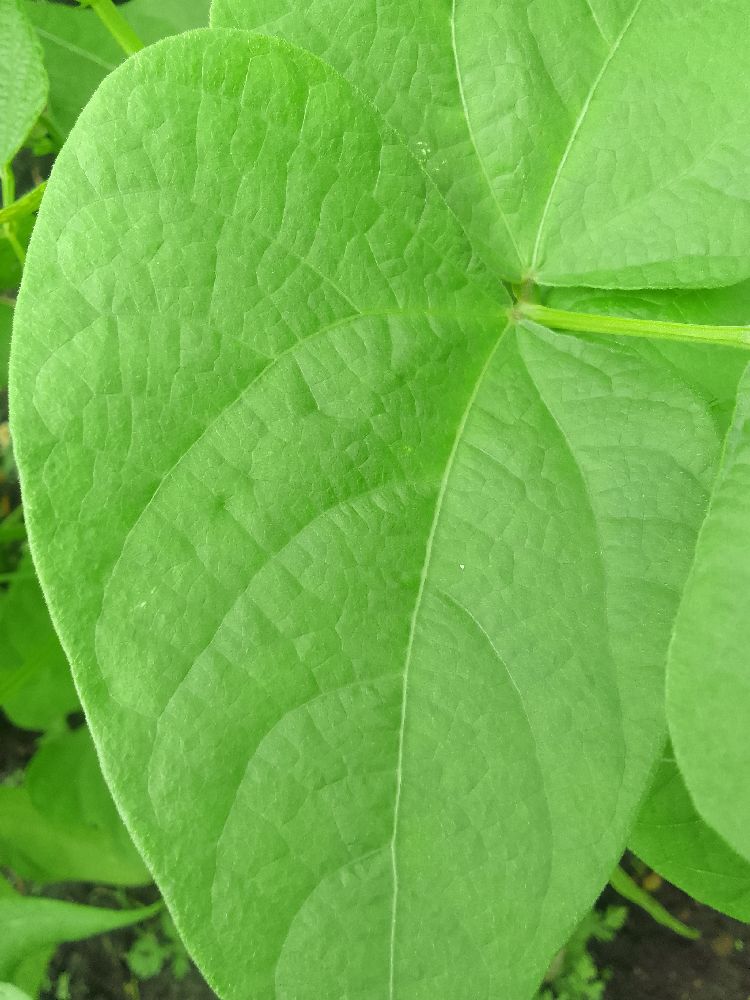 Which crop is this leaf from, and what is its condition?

common bean, healthy
